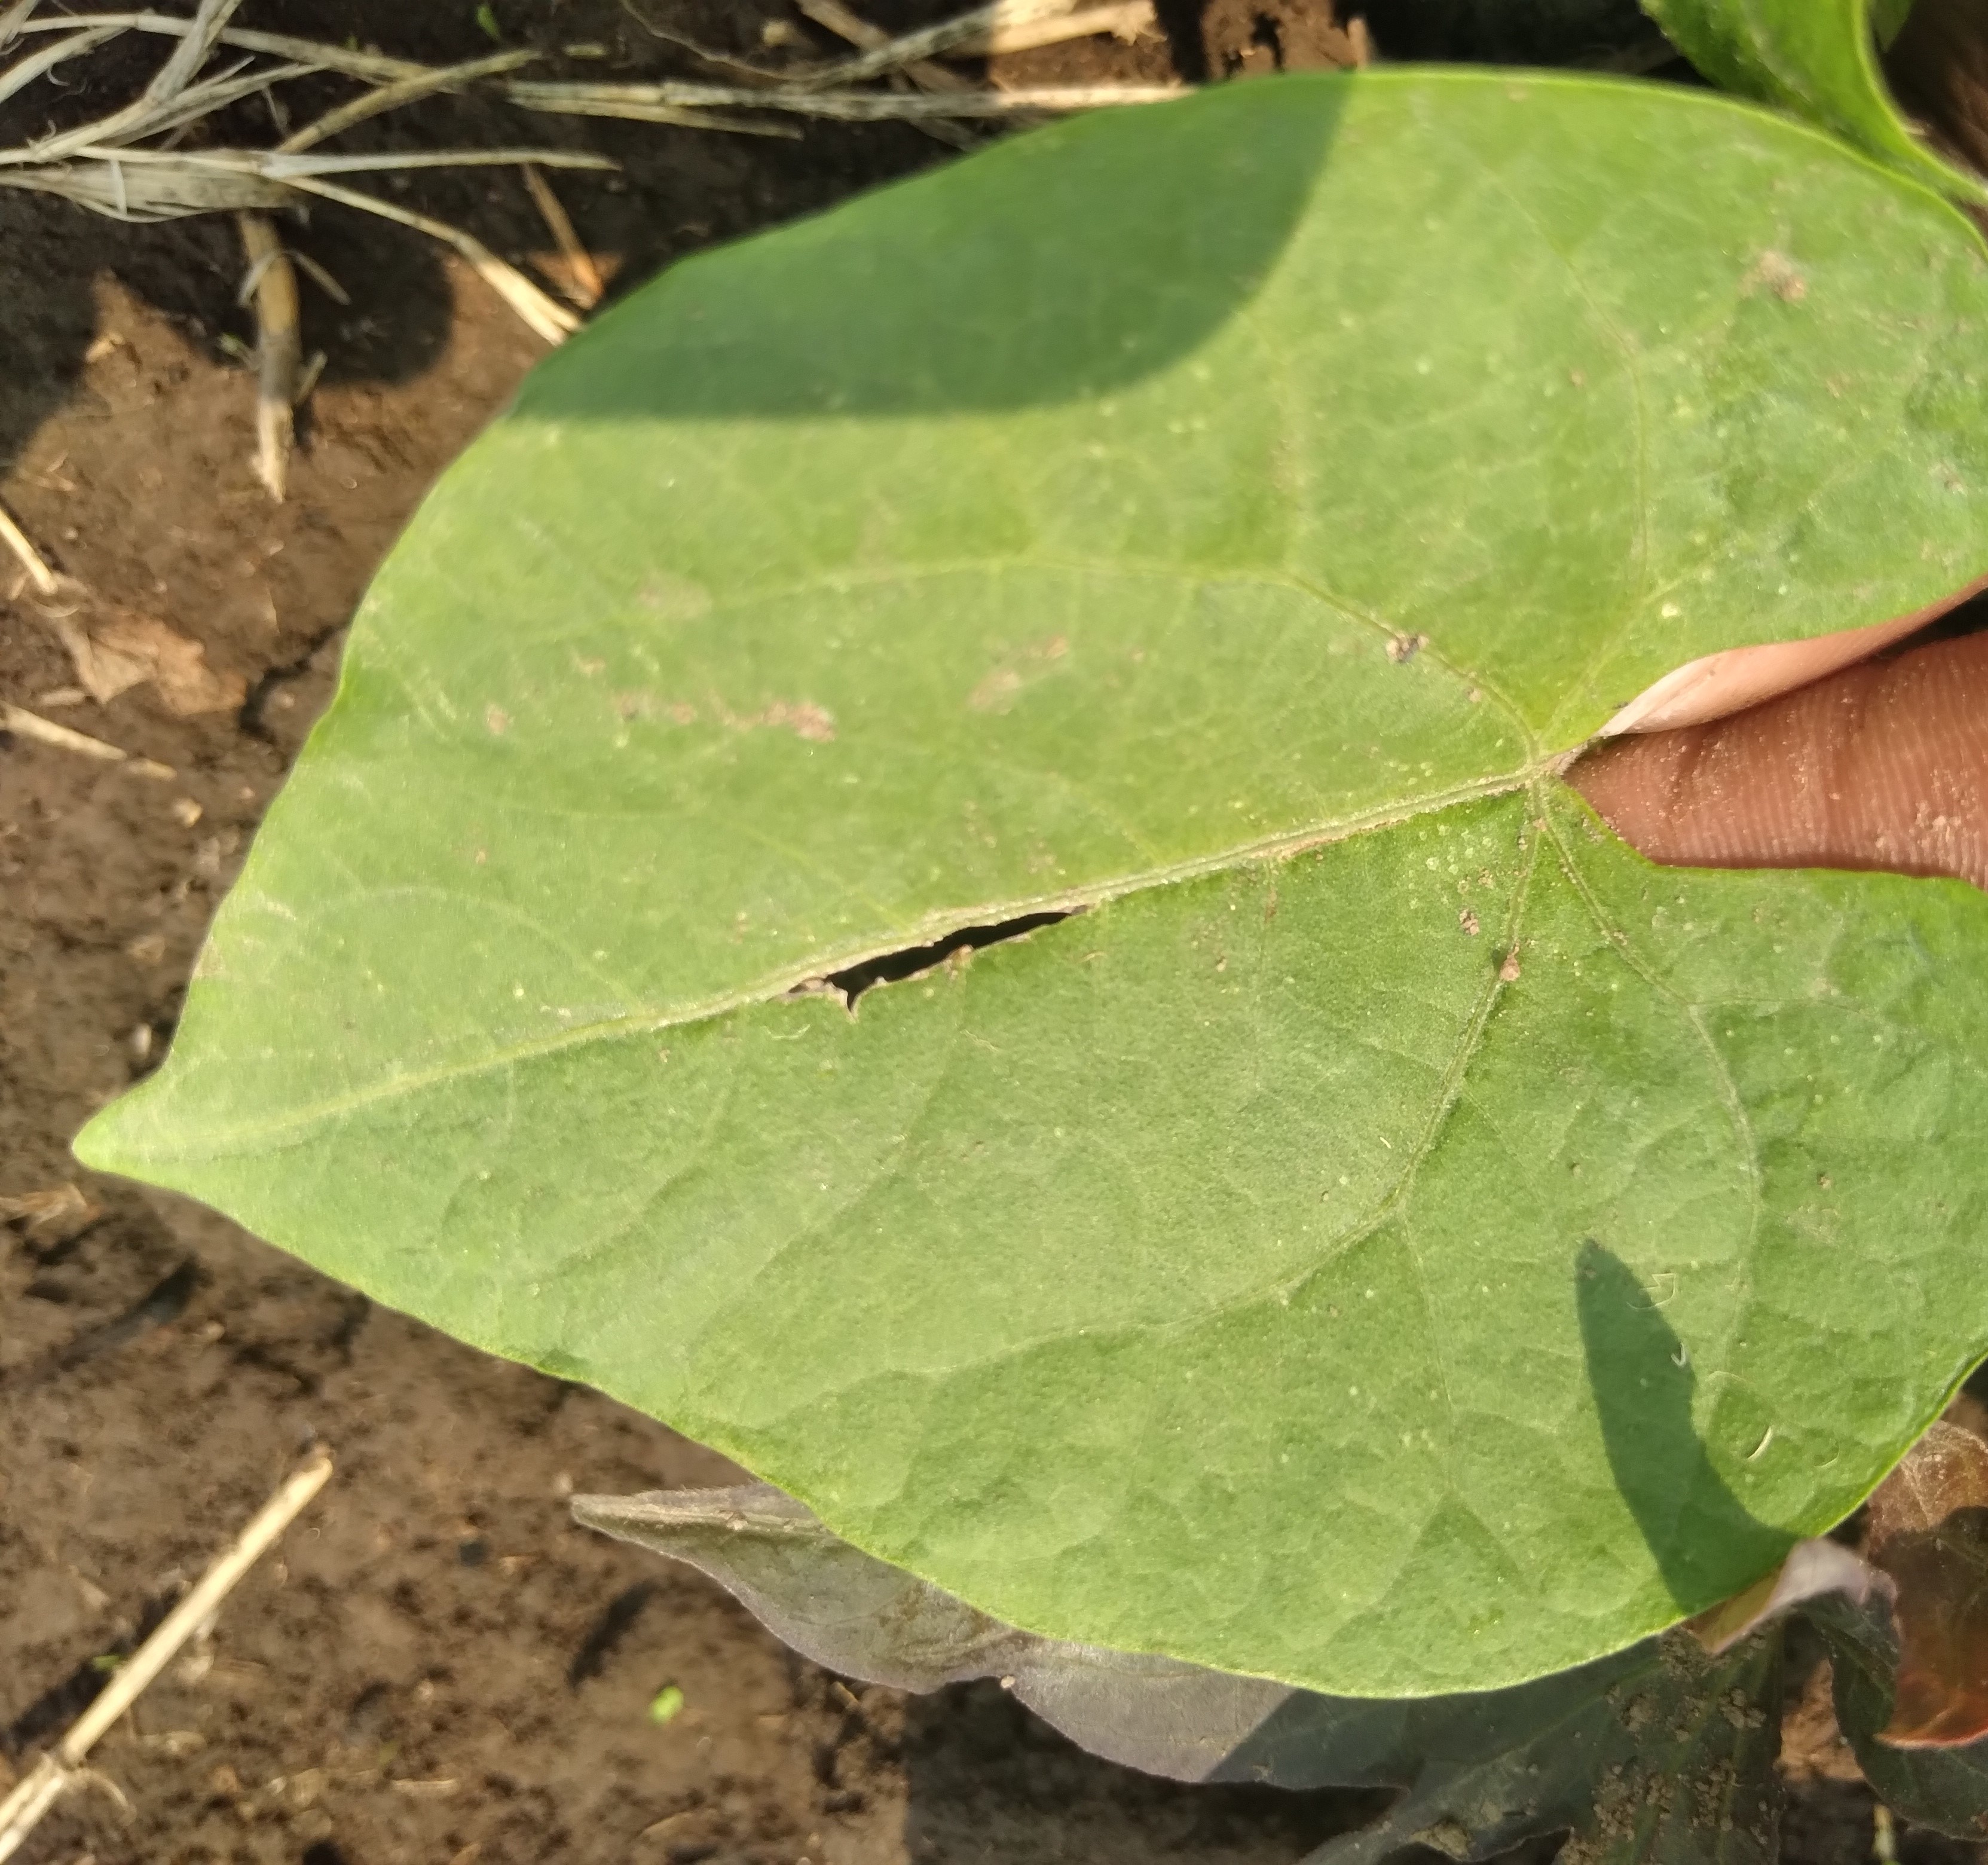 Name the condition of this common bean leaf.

healthy
